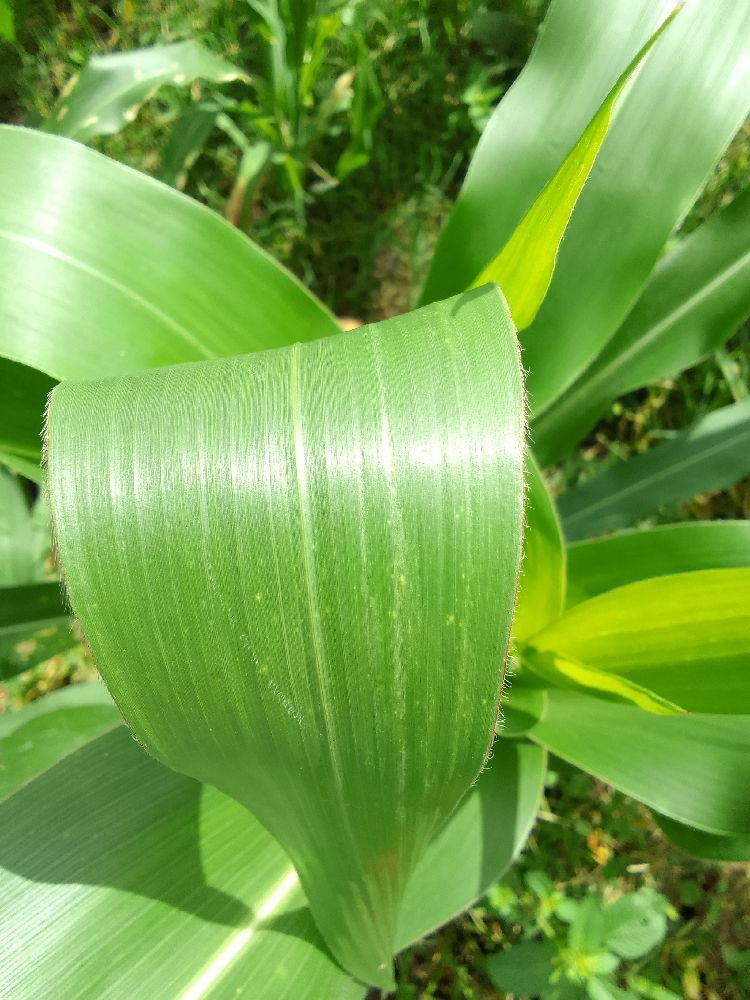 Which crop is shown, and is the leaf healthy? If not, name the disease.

maize, healthy
